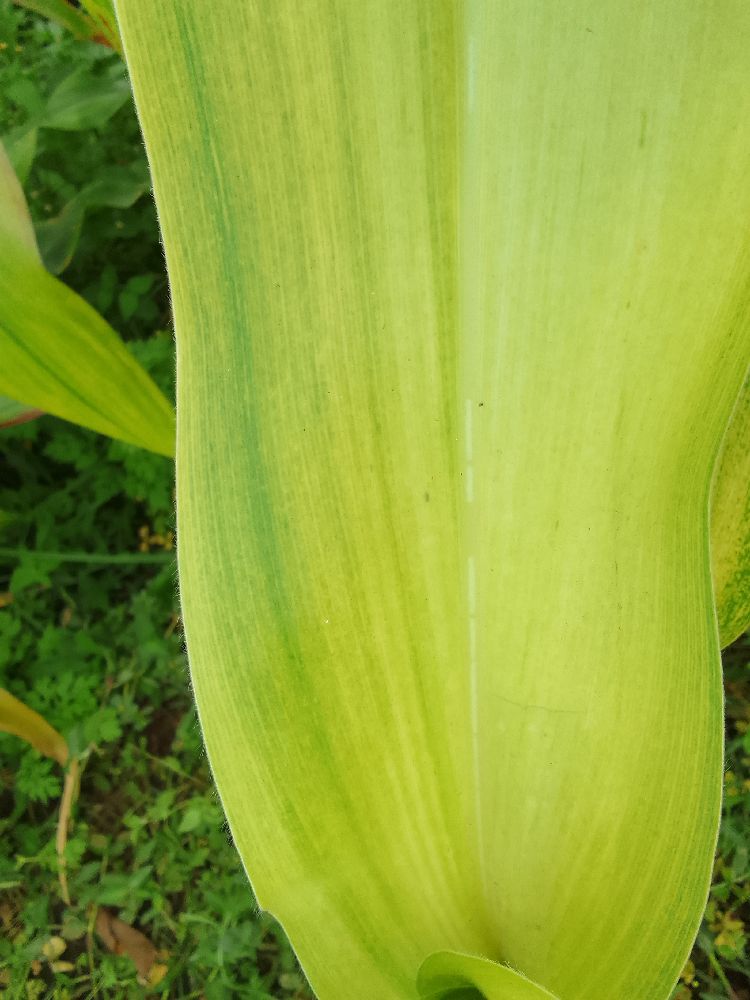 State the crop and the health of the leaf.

maize, maize lethal necrosis
